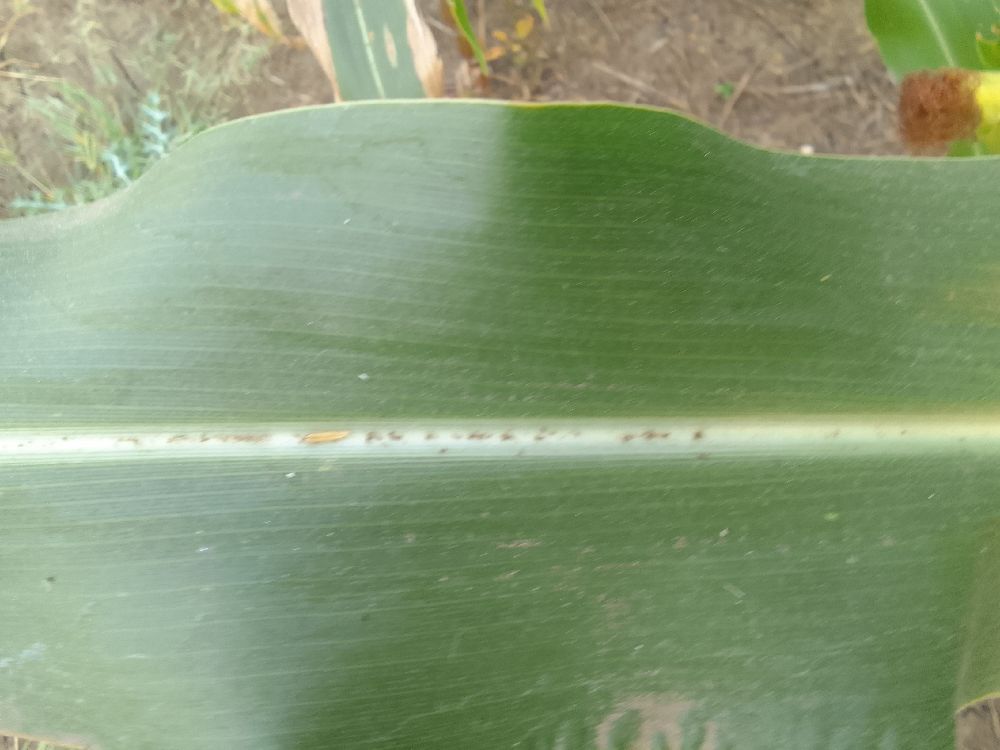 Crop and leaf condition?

maize, healthy
